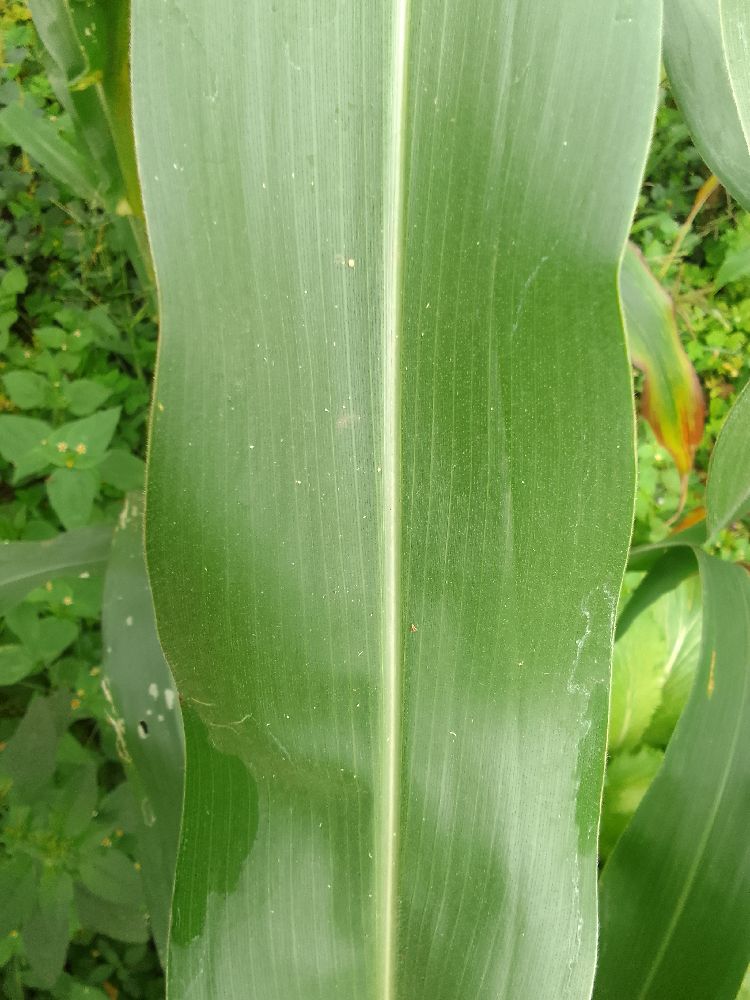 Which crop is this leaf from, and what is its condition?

maize, healthy
